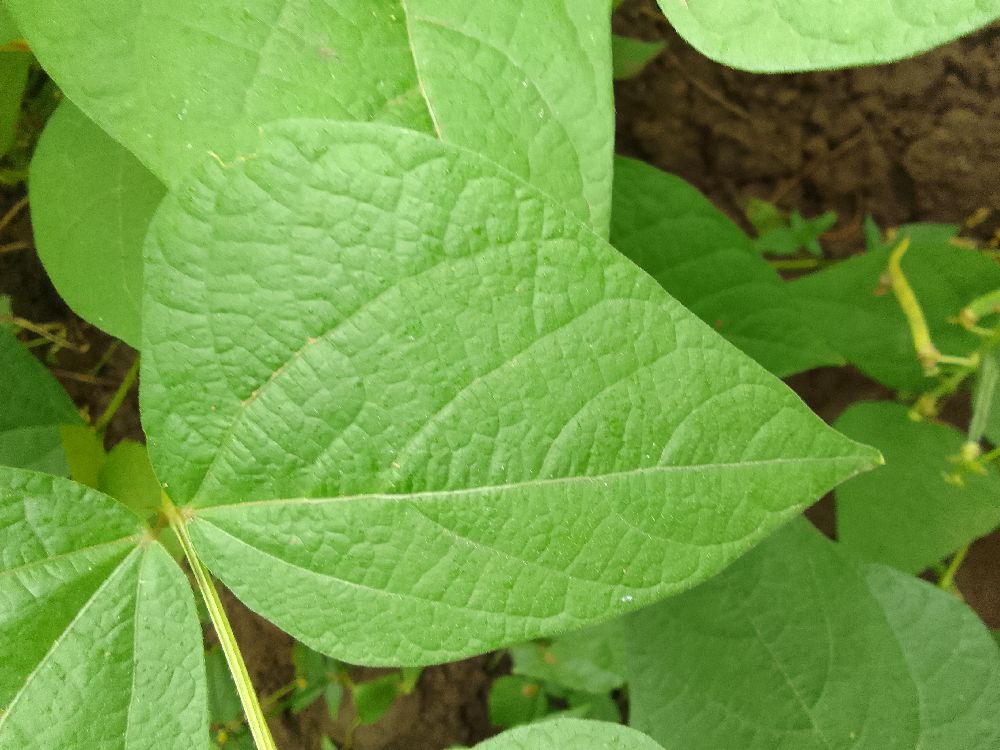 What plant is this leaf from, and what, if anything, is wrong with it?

common bean, healthy
